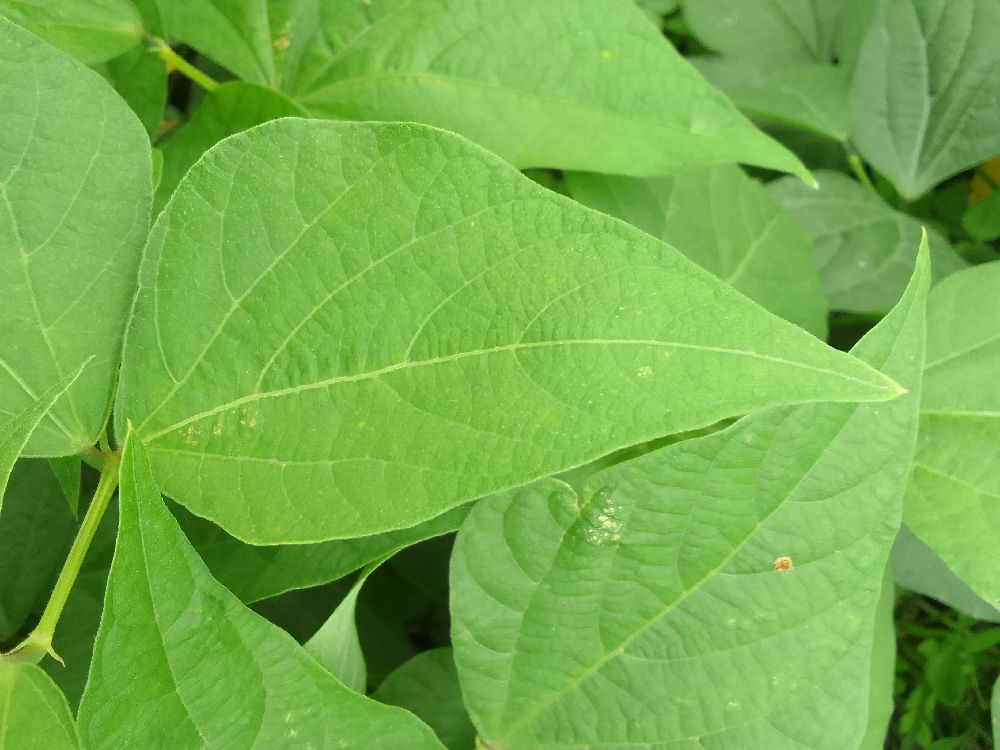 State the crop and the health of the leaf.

common bean, healthy
